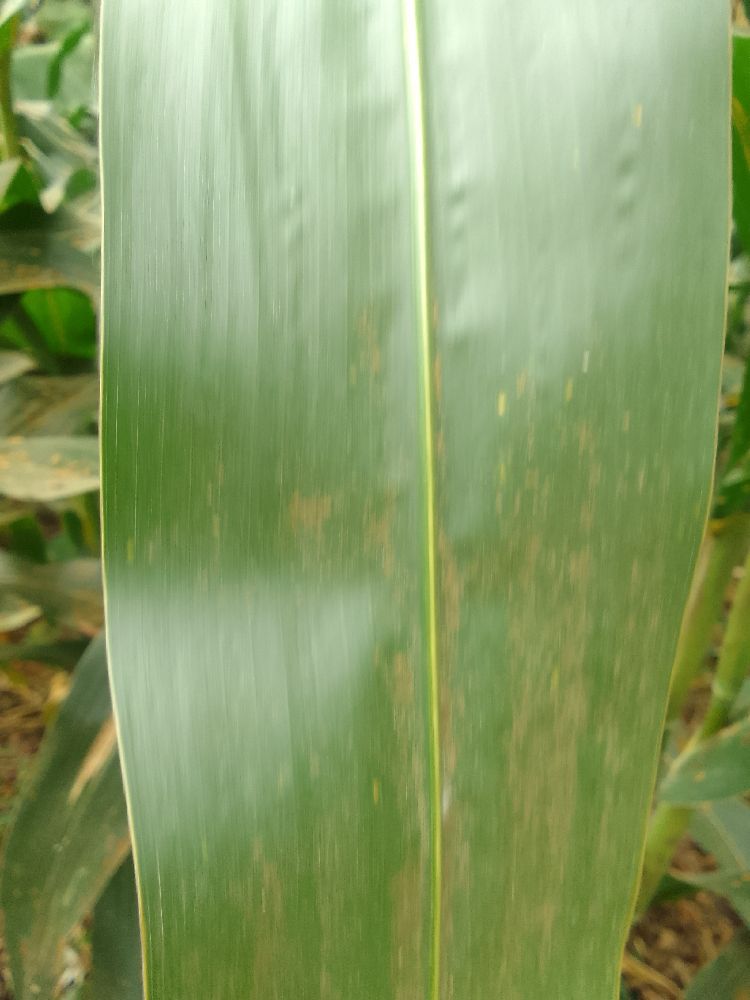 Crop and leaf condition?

maize, healthy
